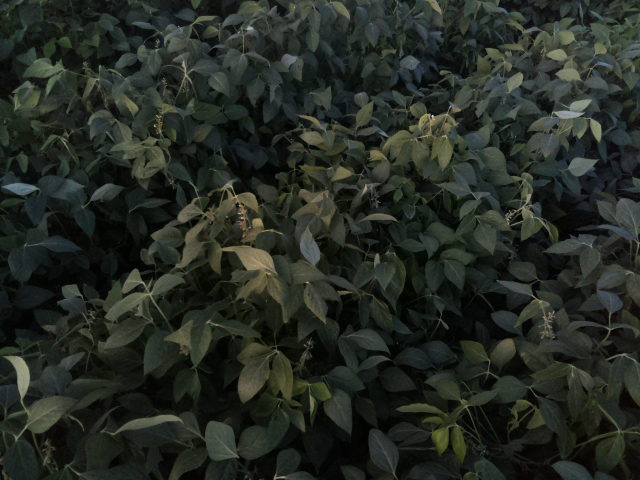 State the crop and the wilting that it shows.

soybean, leaves with no wilting
